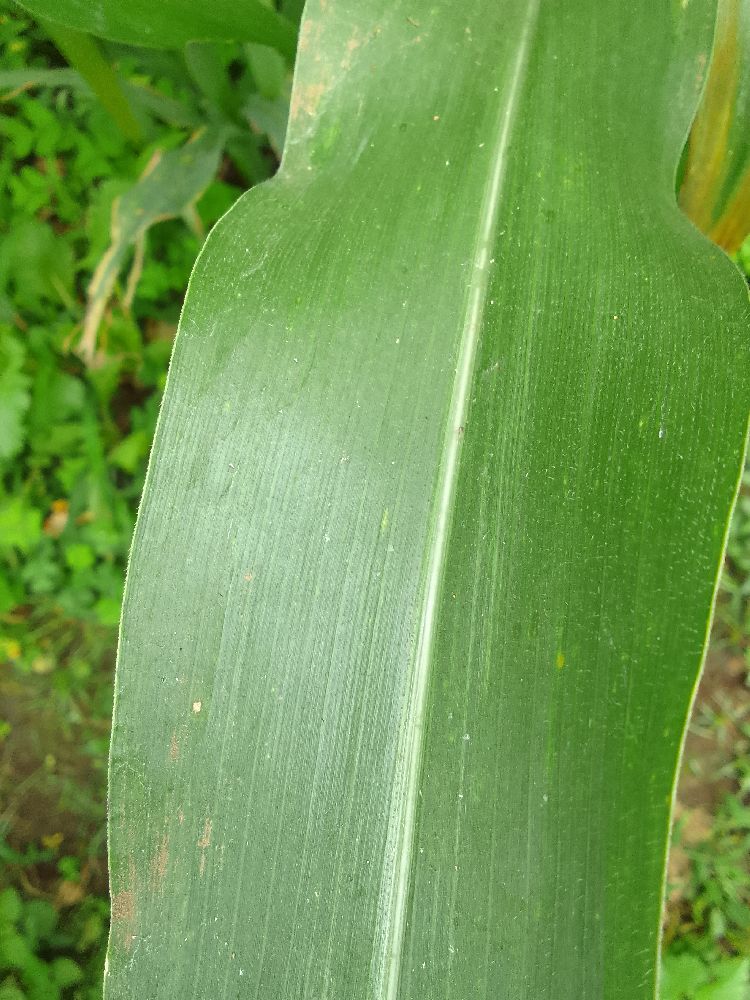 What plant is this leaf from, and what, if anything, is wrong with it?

maize, healthy
